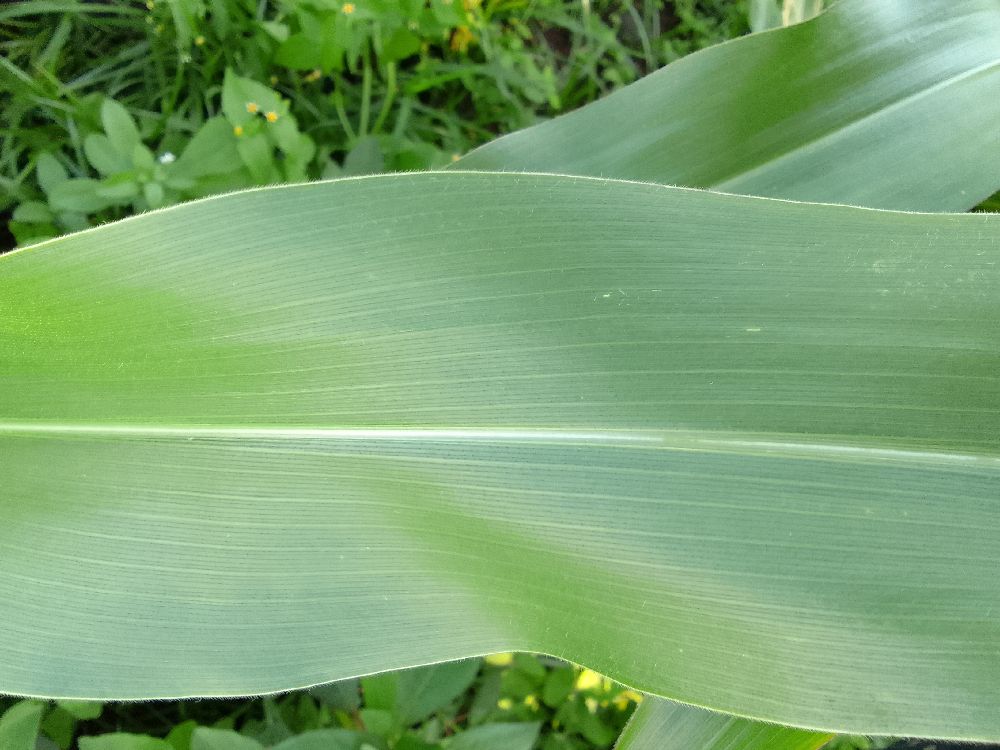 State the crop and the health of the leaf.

maize, healthy
